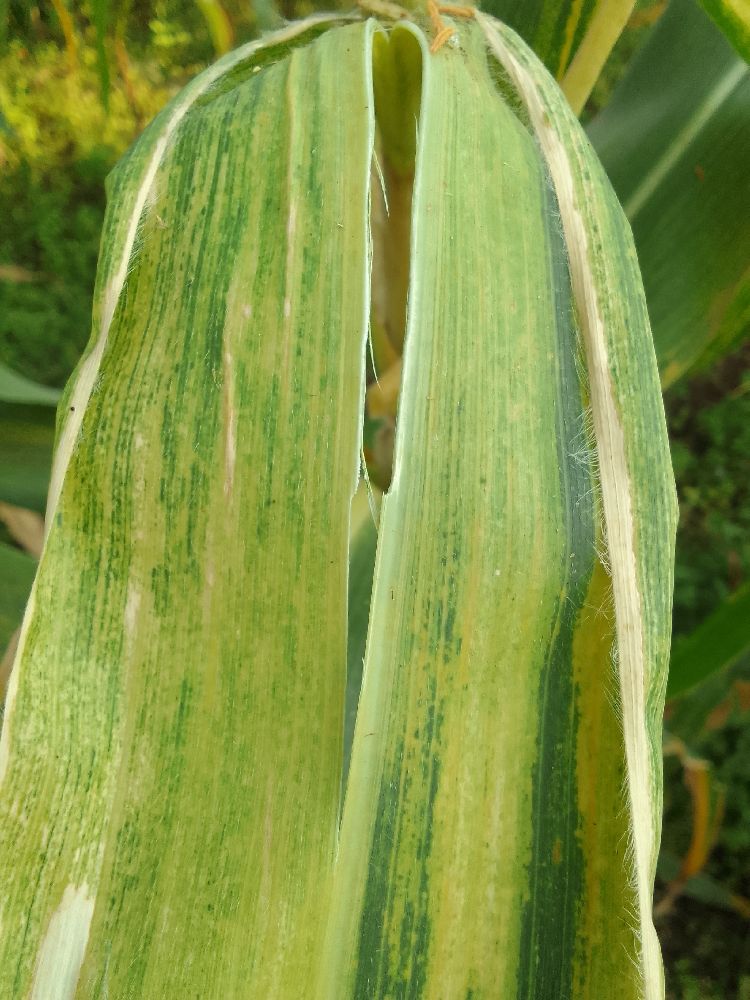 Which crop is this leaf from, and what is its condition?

maize, maize lethal necrosis
